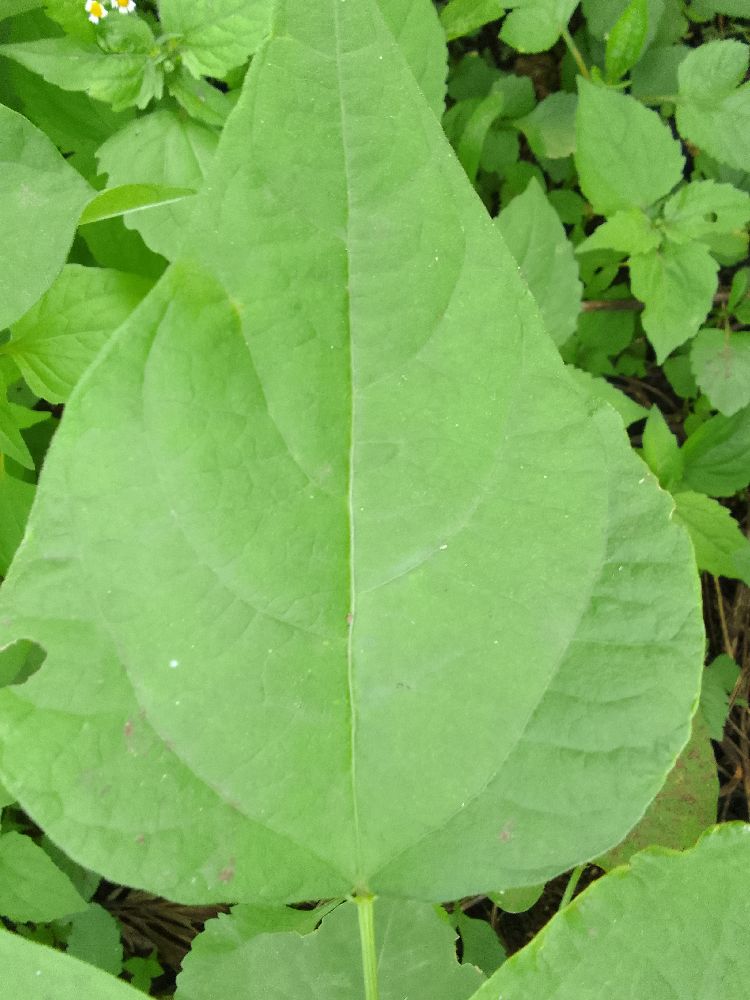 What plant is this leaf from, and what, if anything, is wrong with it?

common bean, healthy
